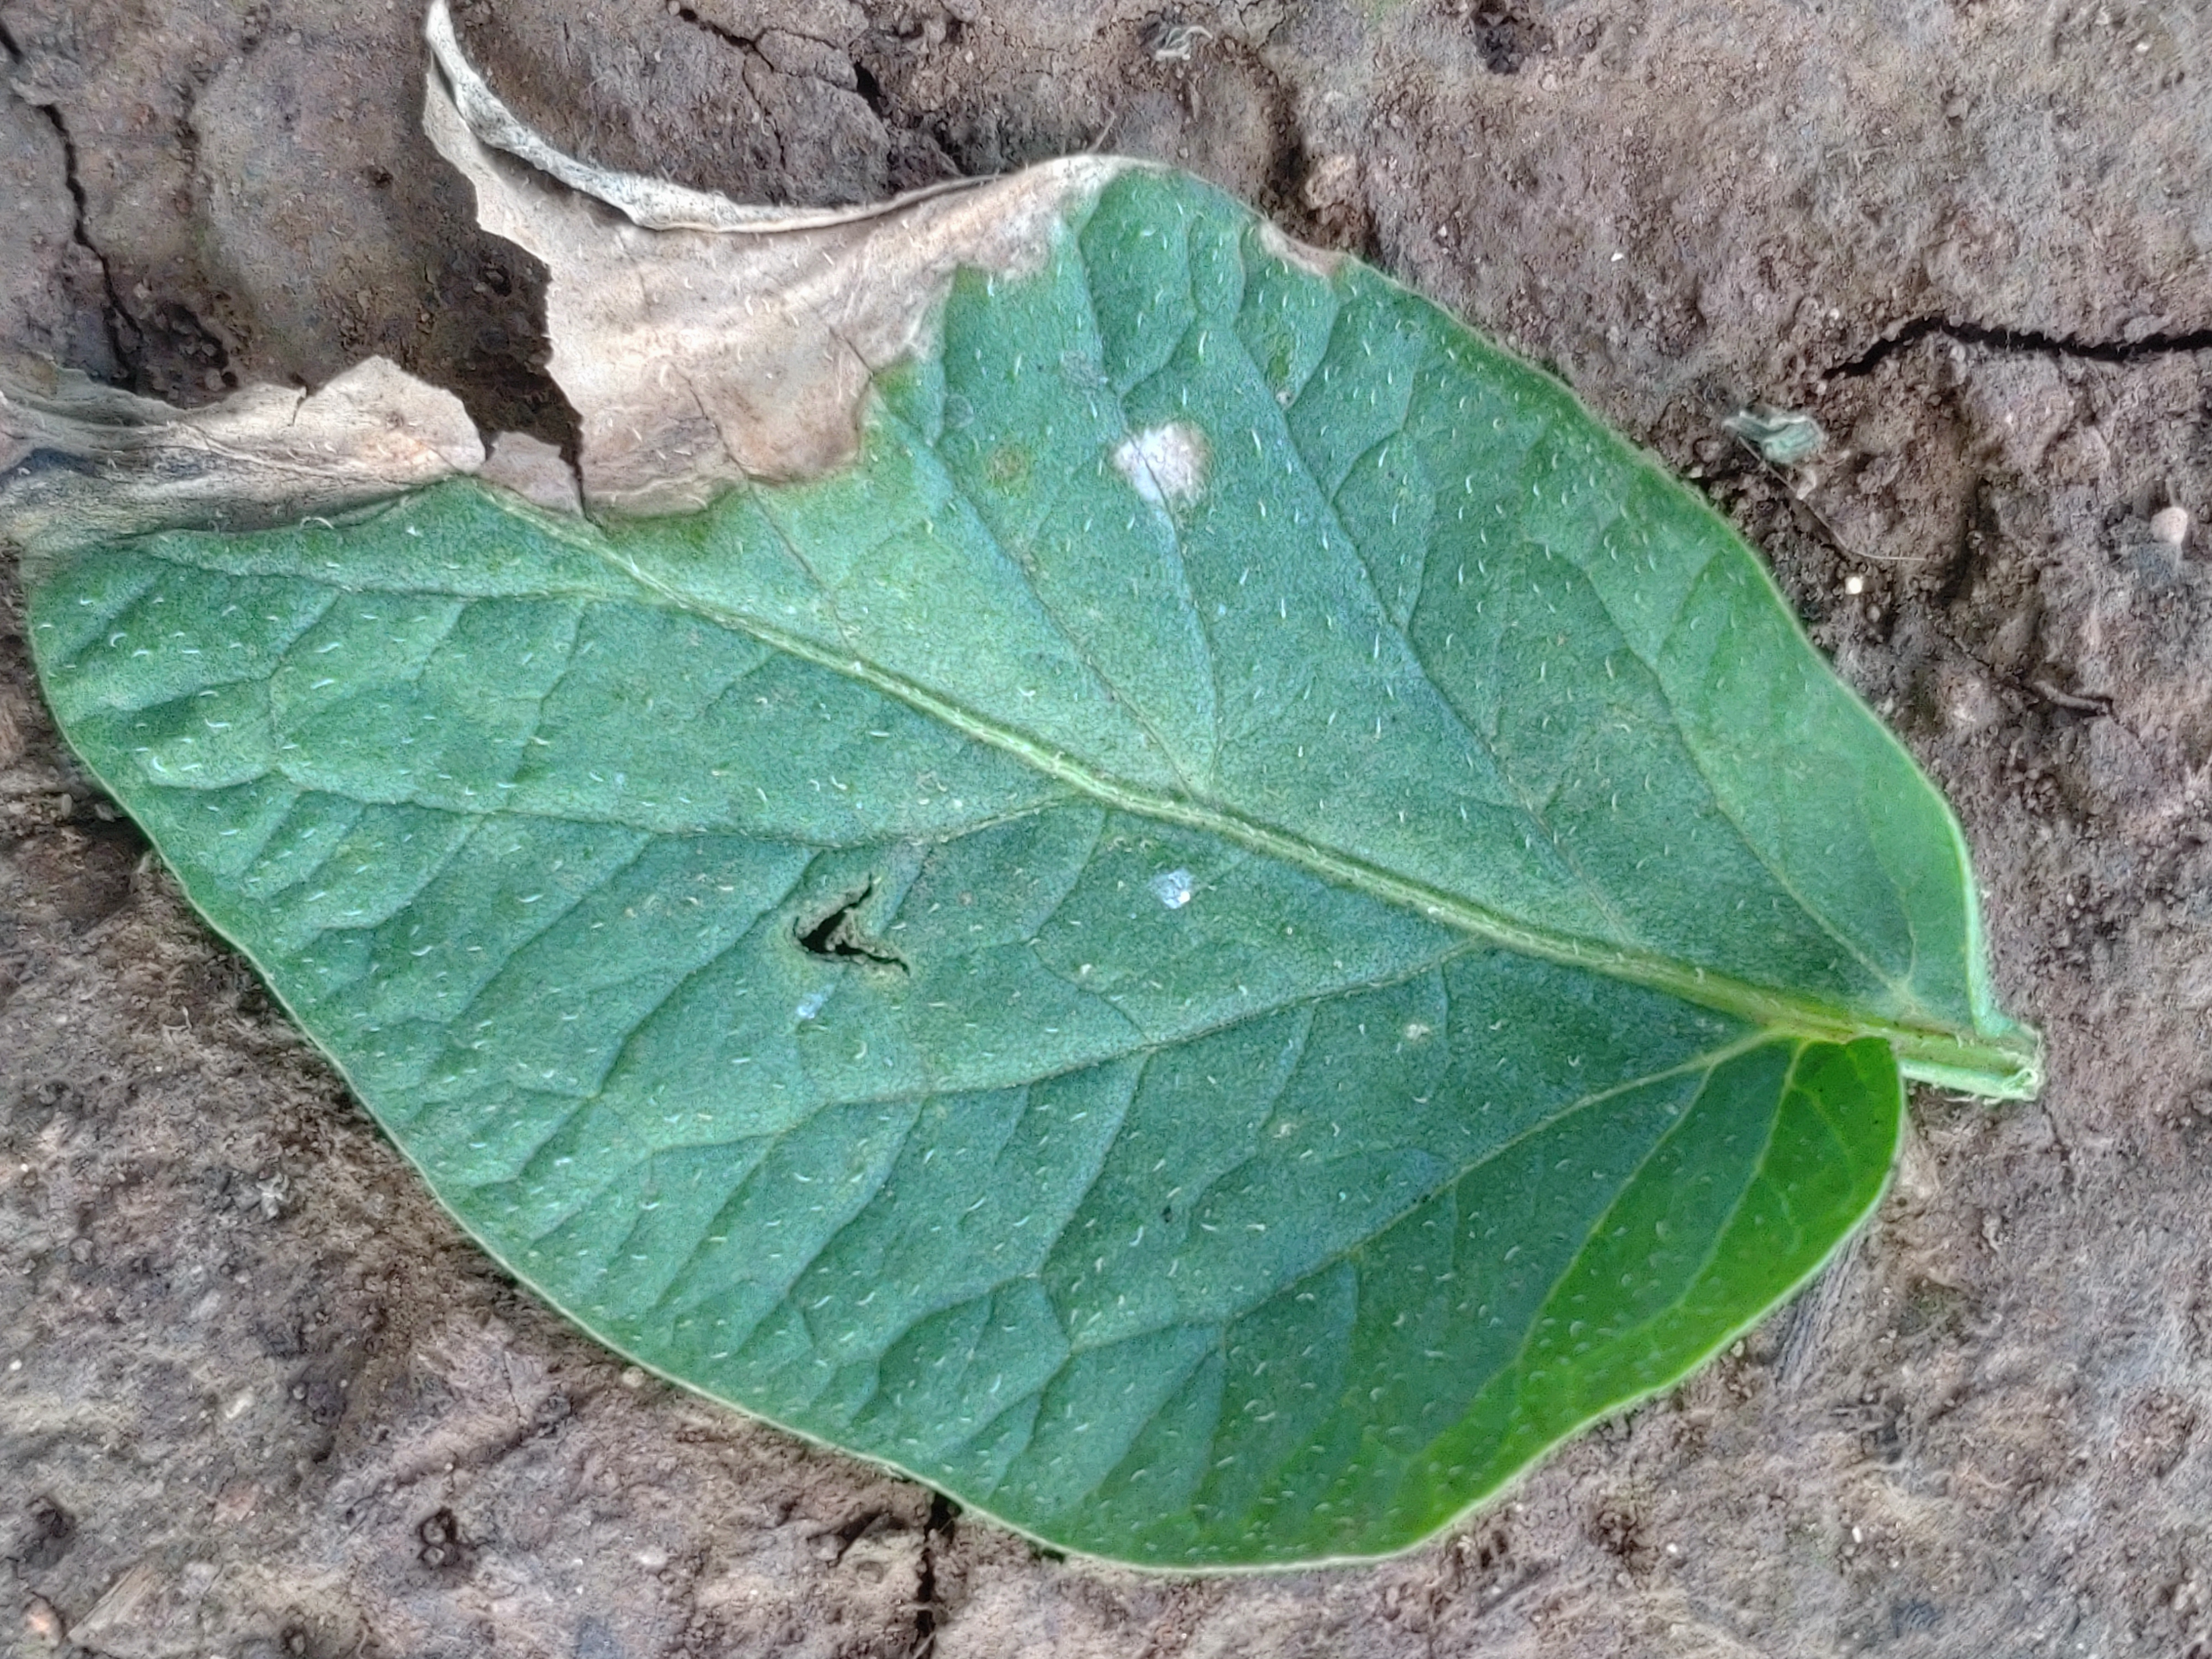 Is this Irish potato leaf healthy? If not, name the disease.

early blight
